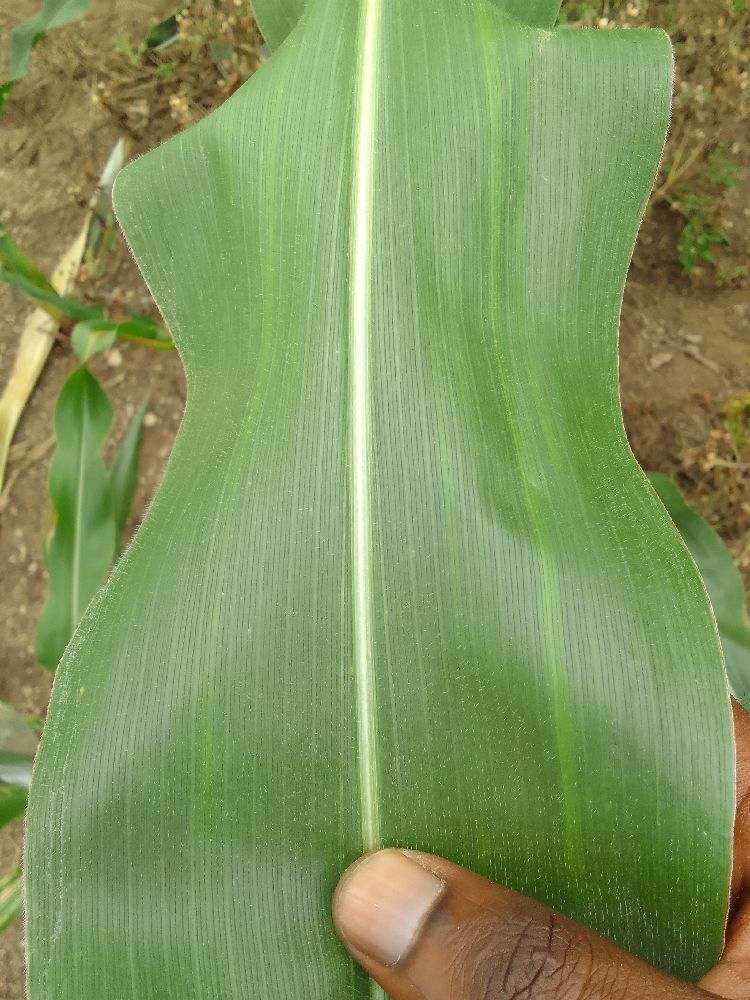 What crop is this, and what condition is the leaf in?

maize, healthy
